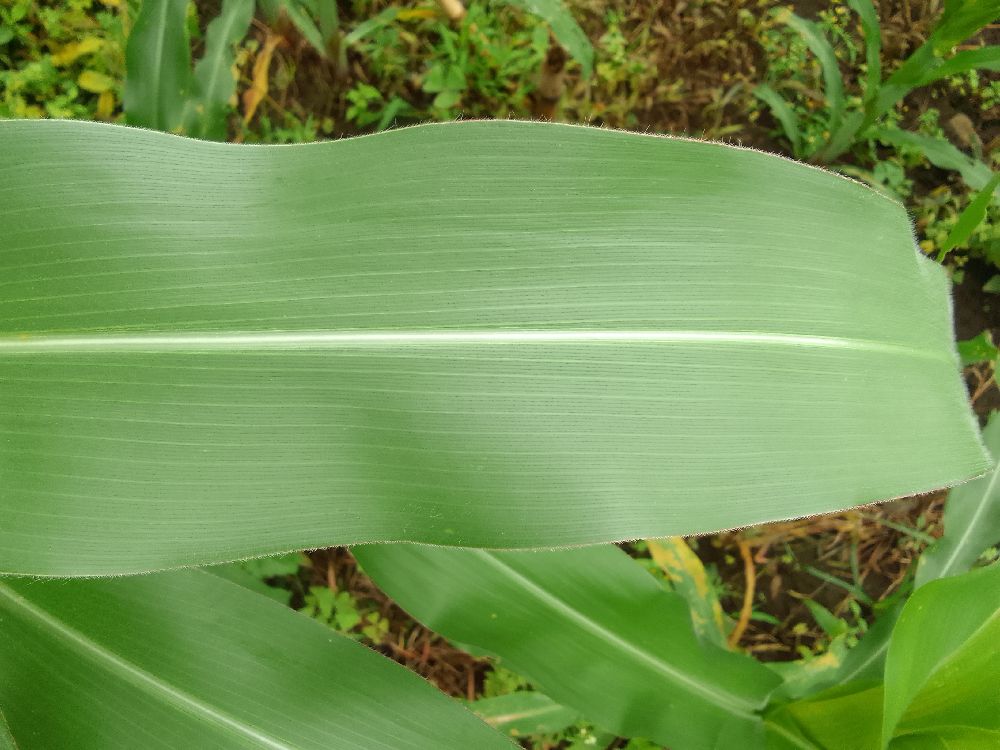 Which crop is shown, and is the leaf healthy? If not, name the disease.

maize, healthy
